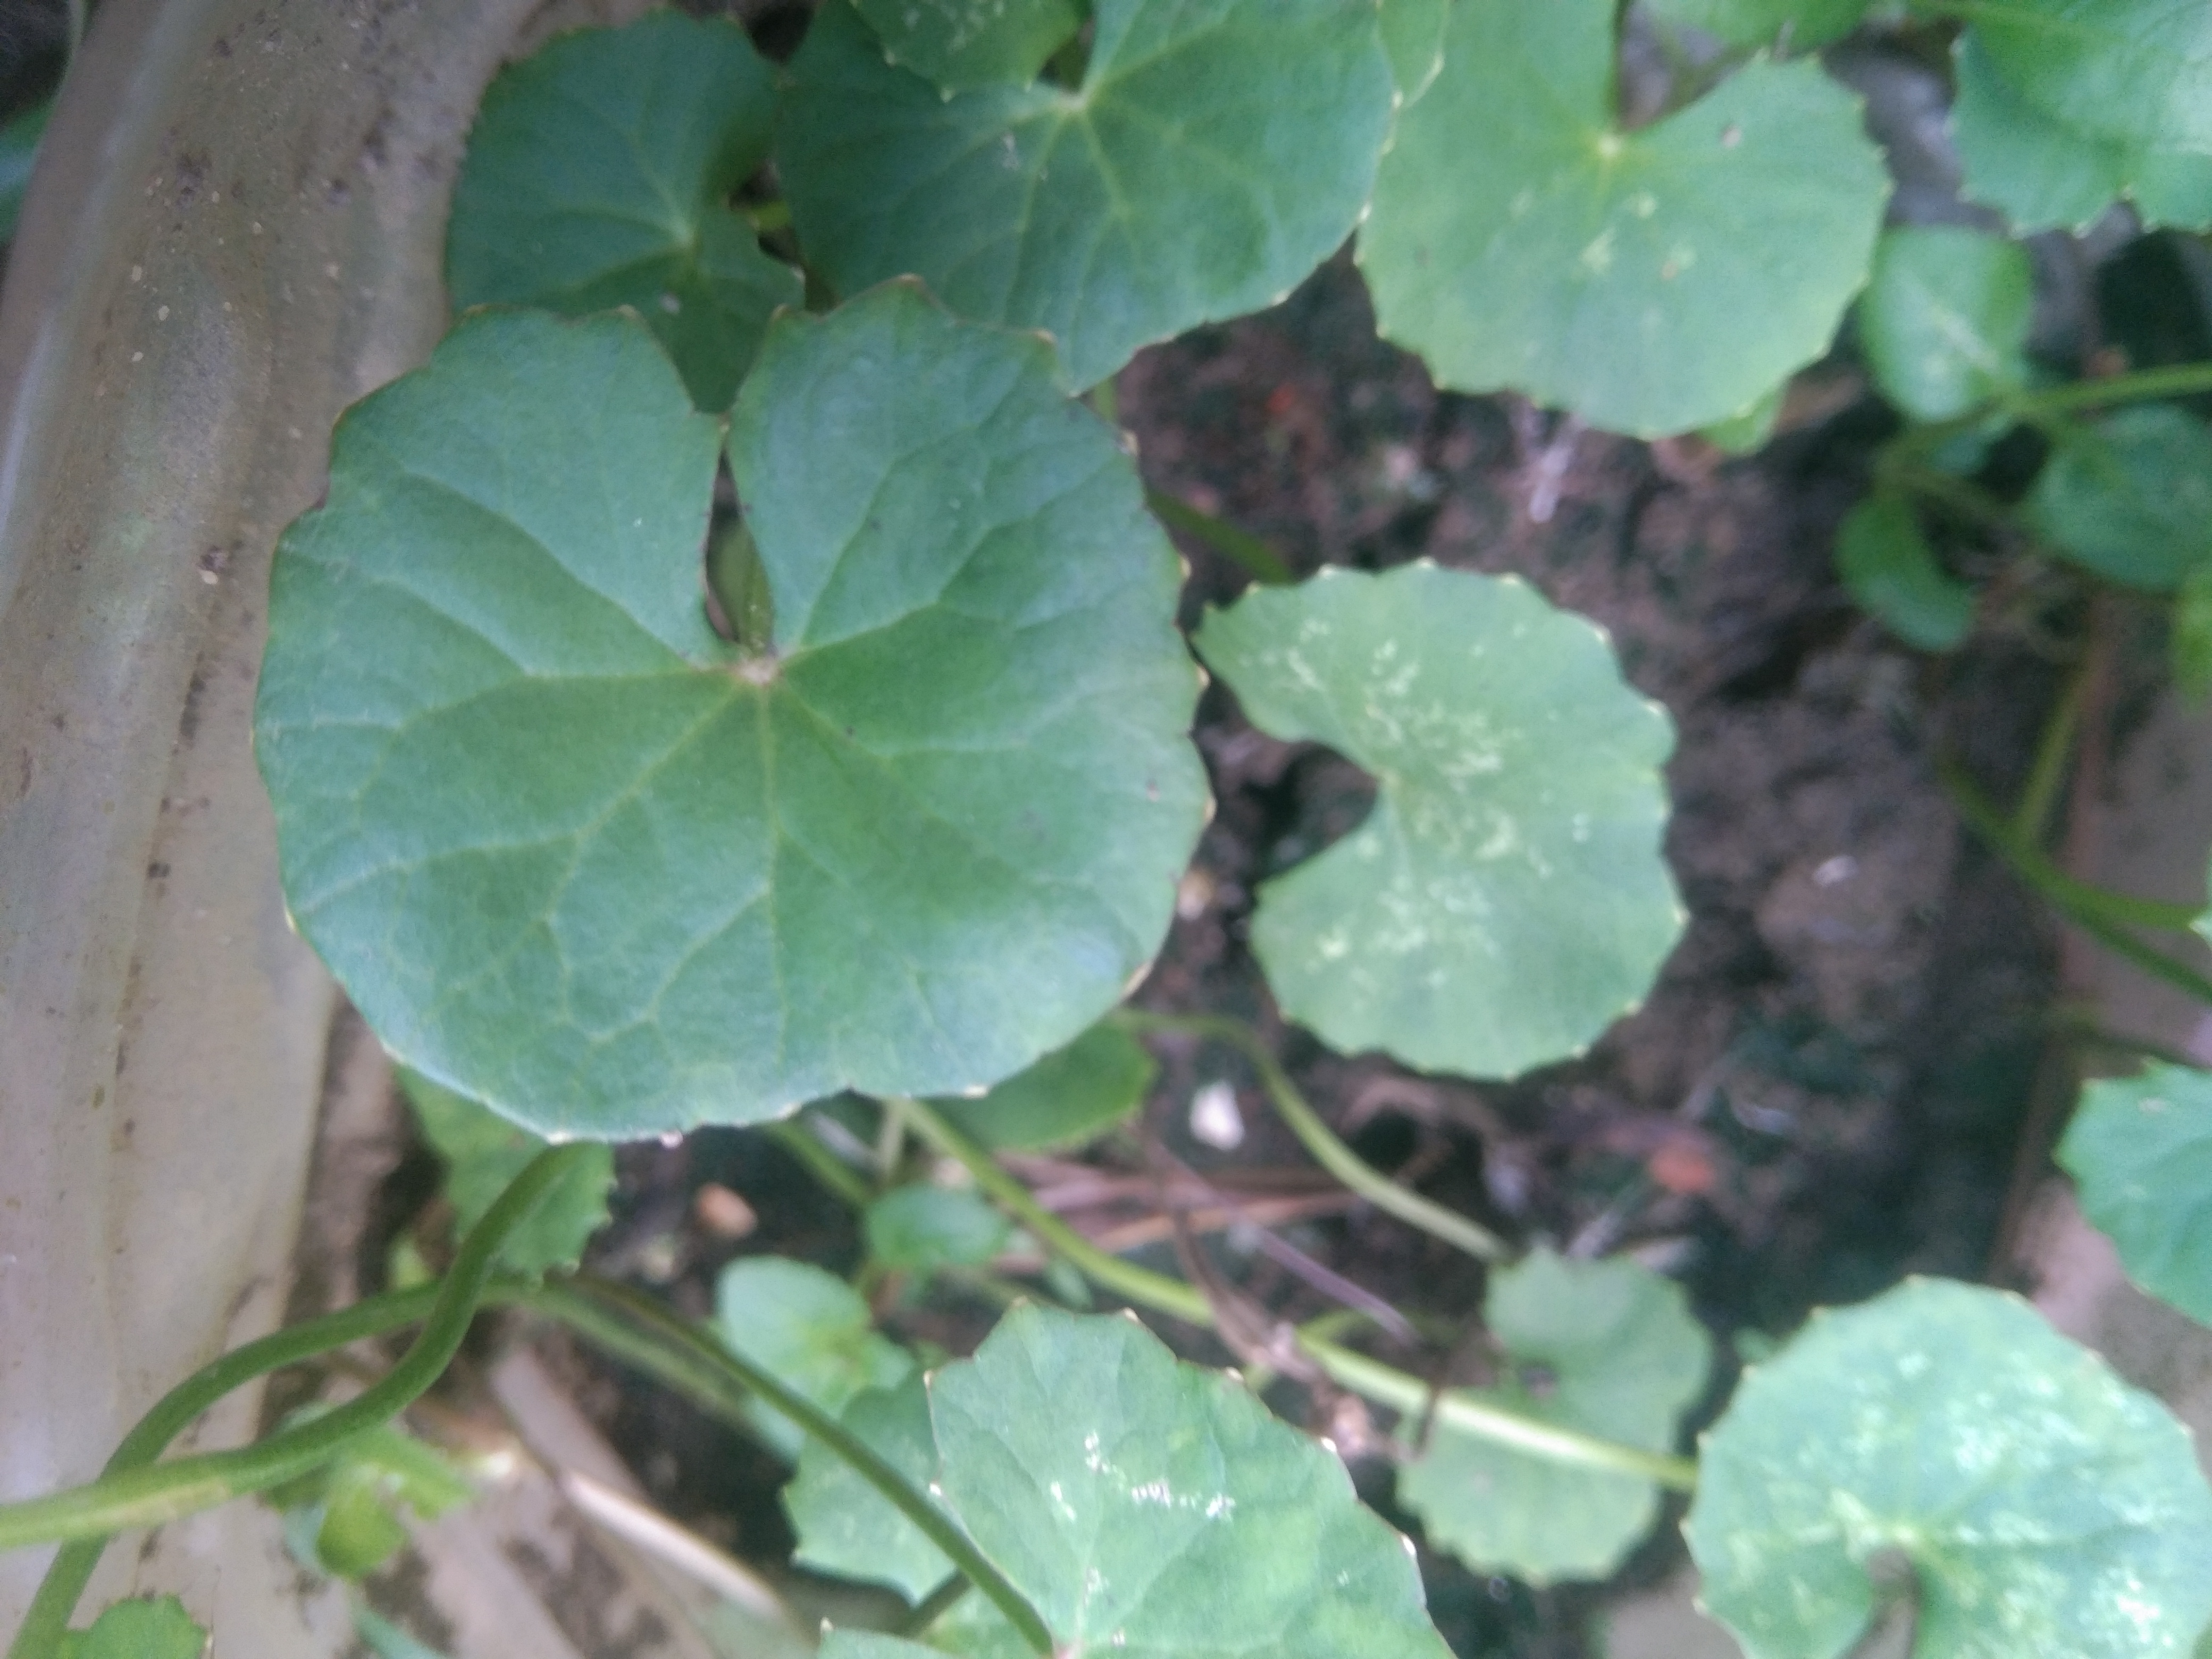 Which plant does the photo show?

thankuni
